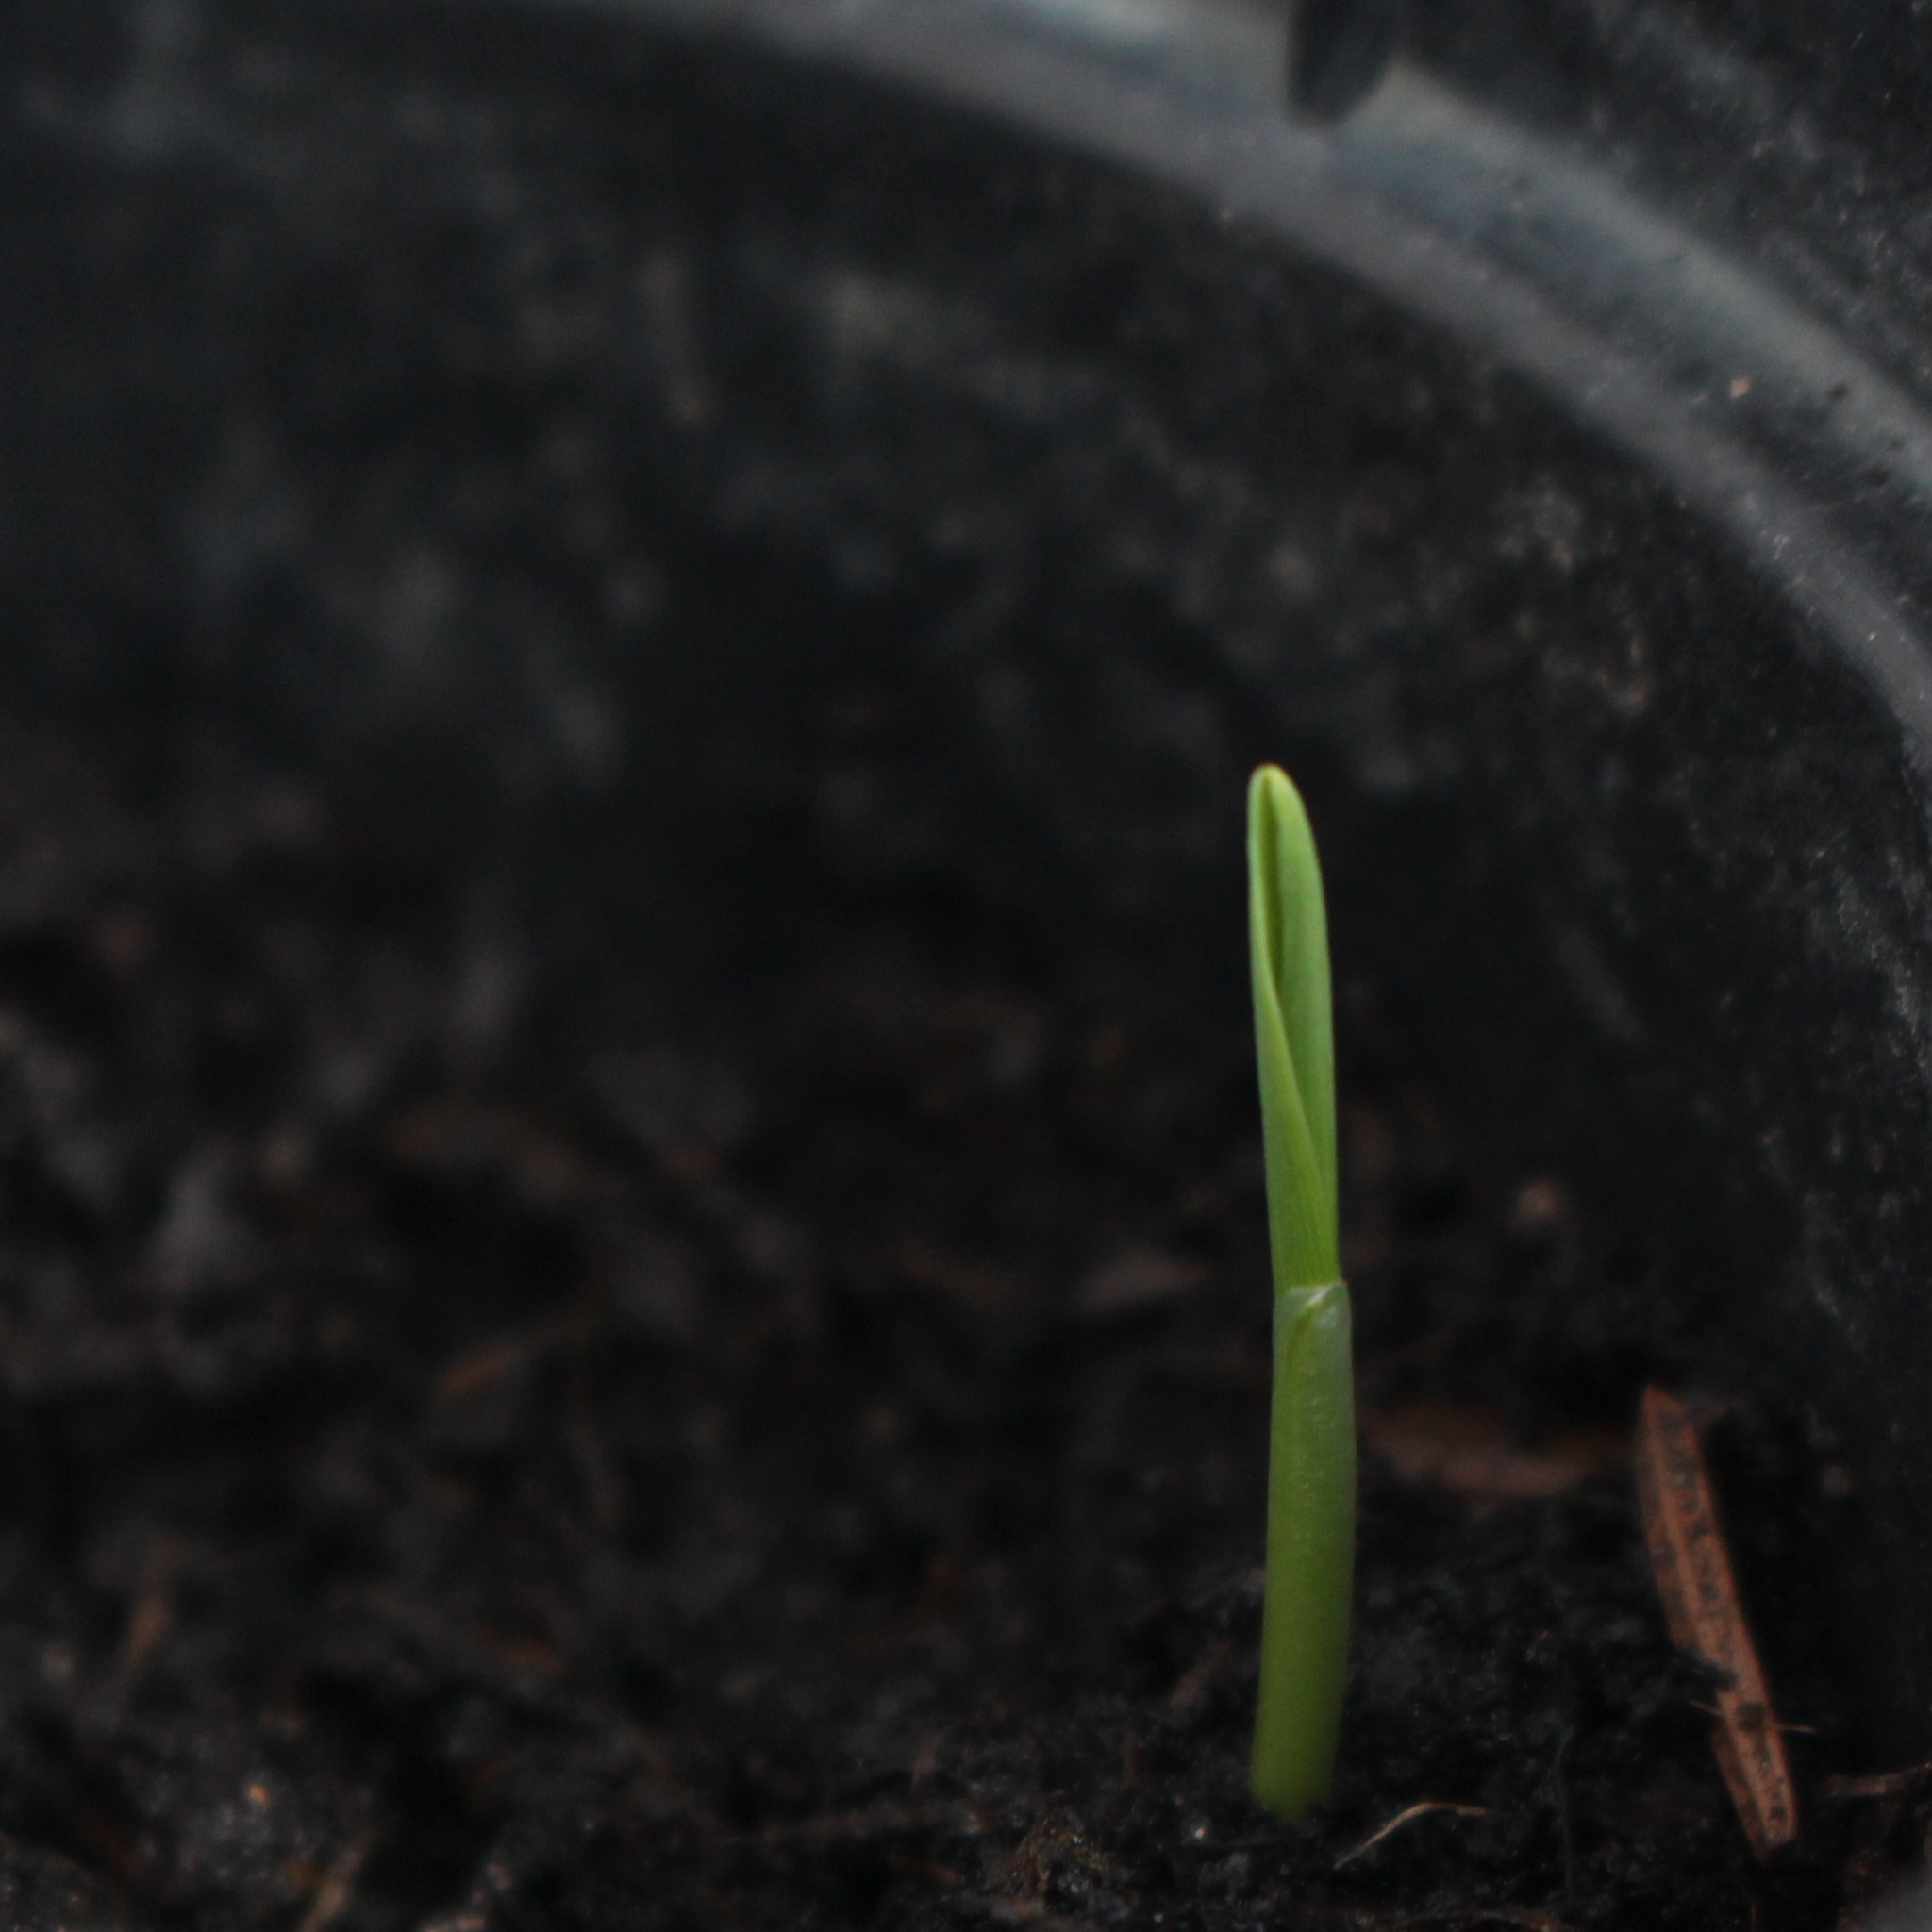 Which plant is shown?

Avena sterilis
